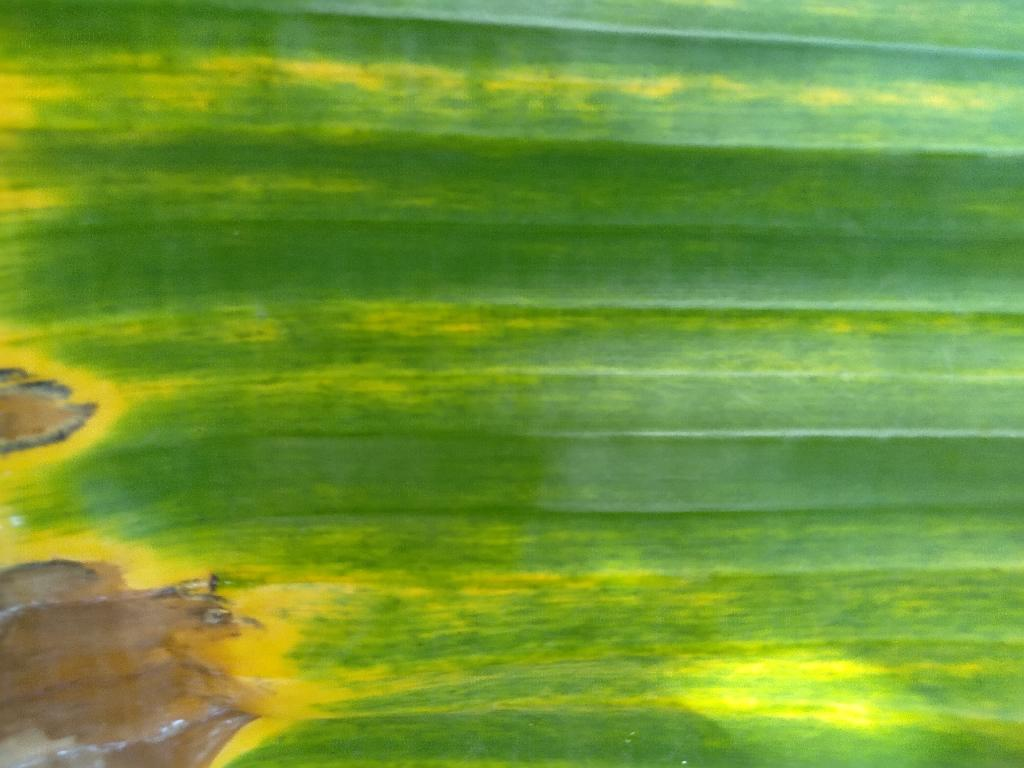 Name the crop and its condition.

banana, fusarium wilt race 1
